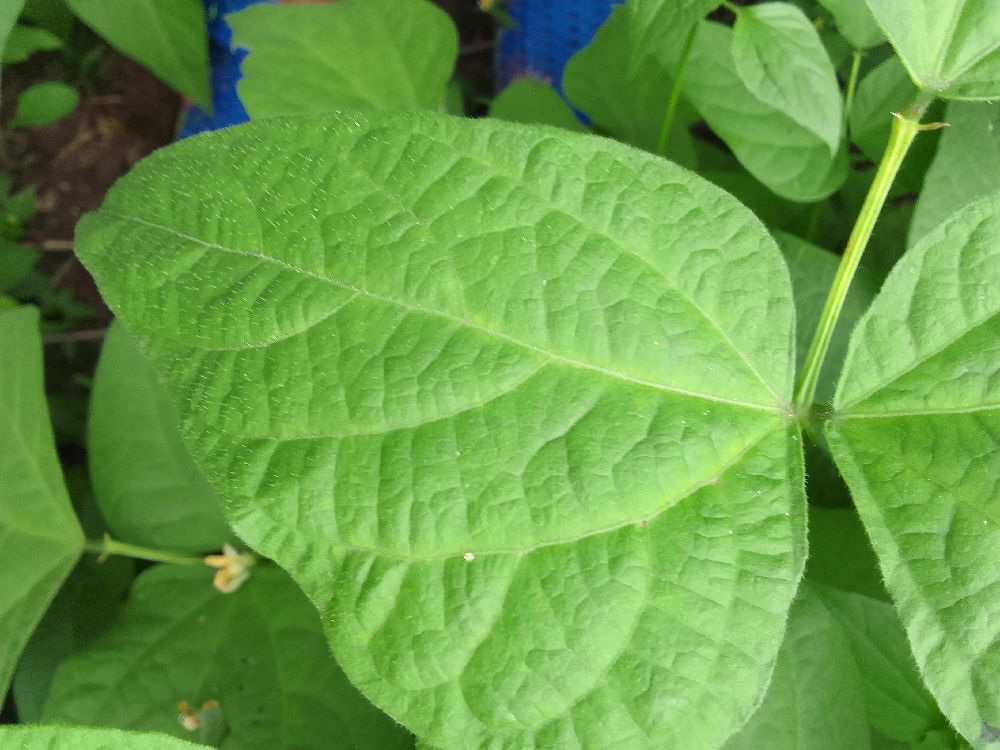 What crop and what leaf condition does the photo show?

common bean, healthy
